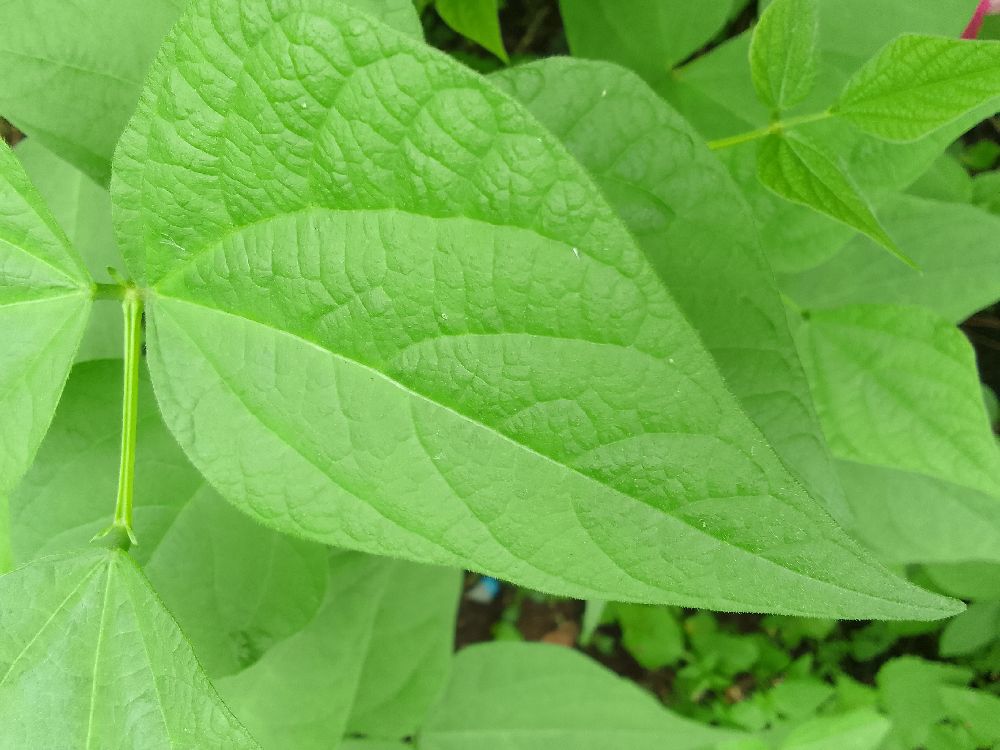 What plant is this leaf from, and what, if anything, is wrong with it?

common bean, healthy
